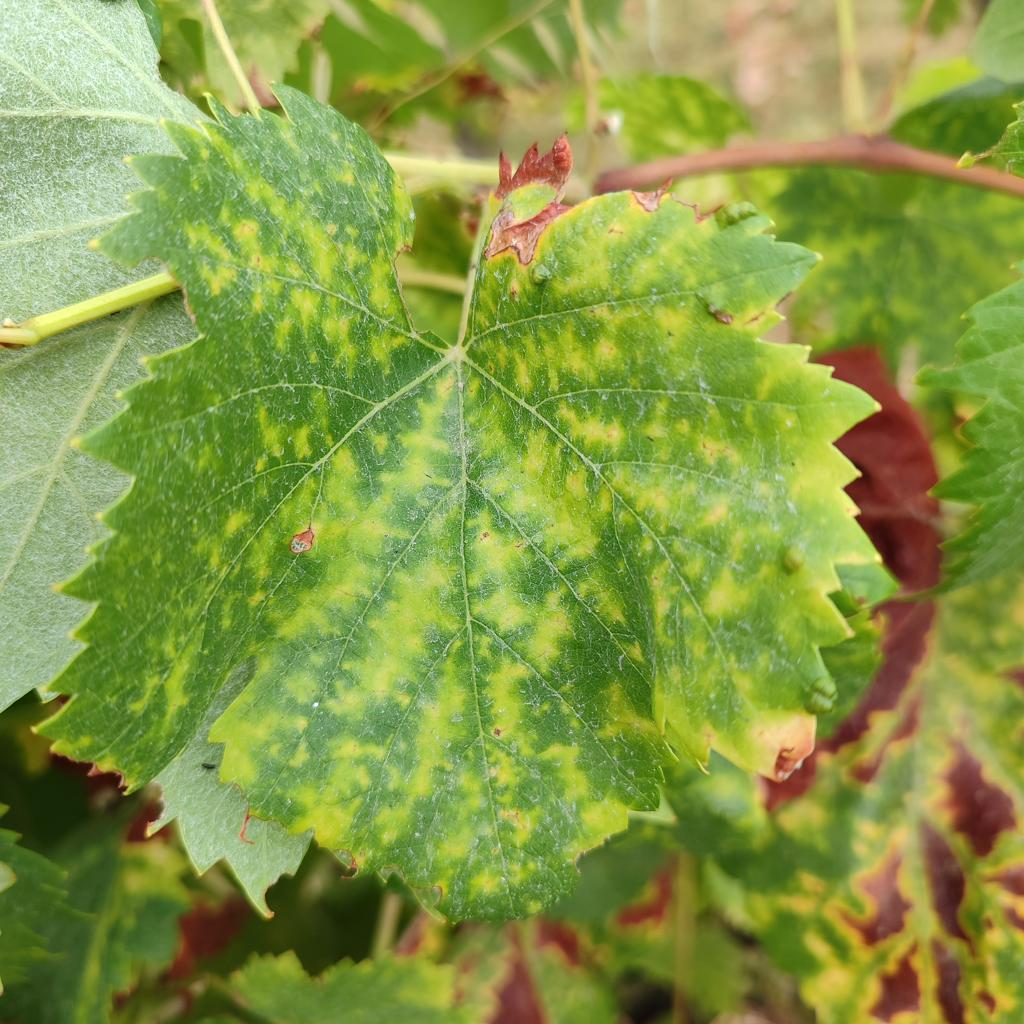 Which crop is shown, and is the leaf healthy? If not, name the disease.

grapevine, esca complex
